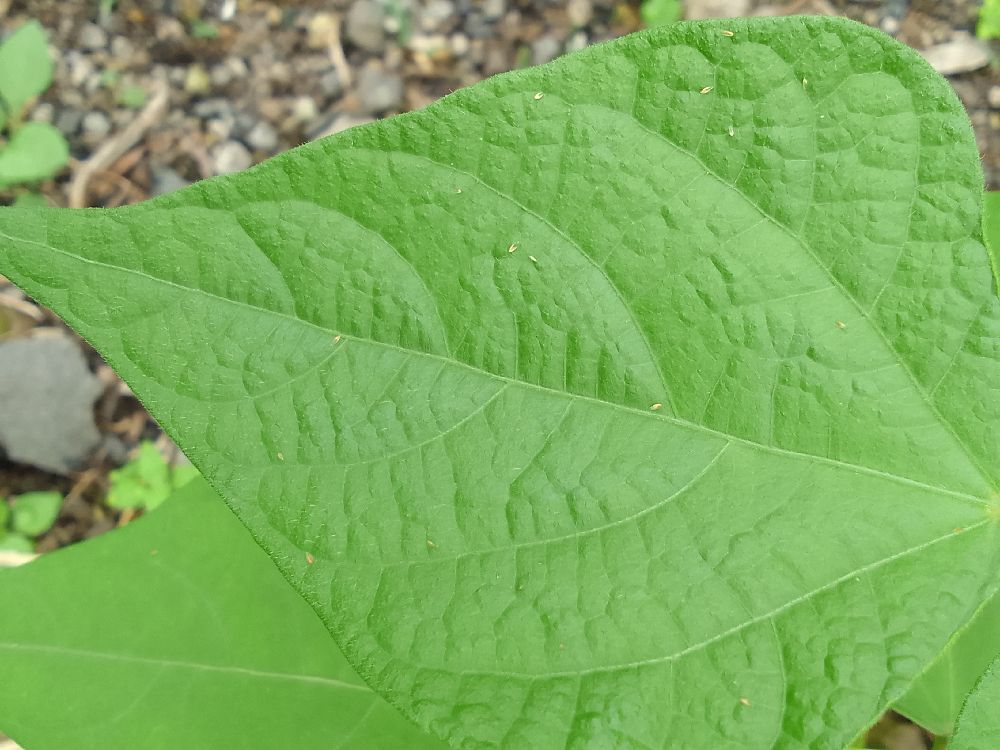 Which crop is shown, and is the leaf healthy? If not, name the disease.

common bean, healthy
